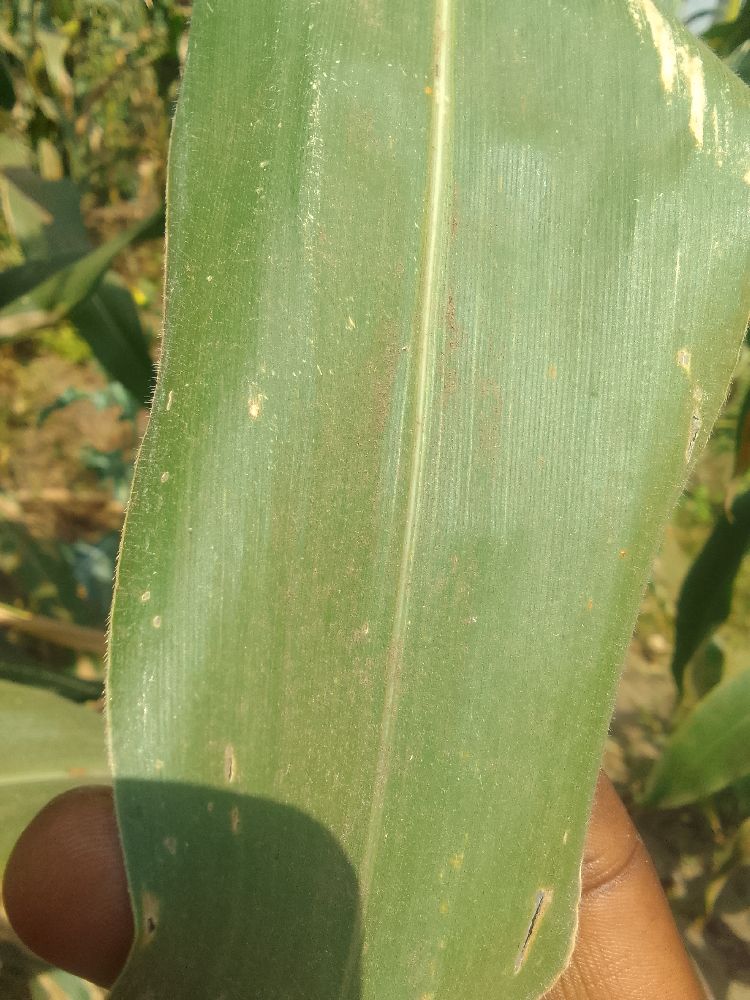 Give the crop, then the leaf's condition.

maize, healthy
